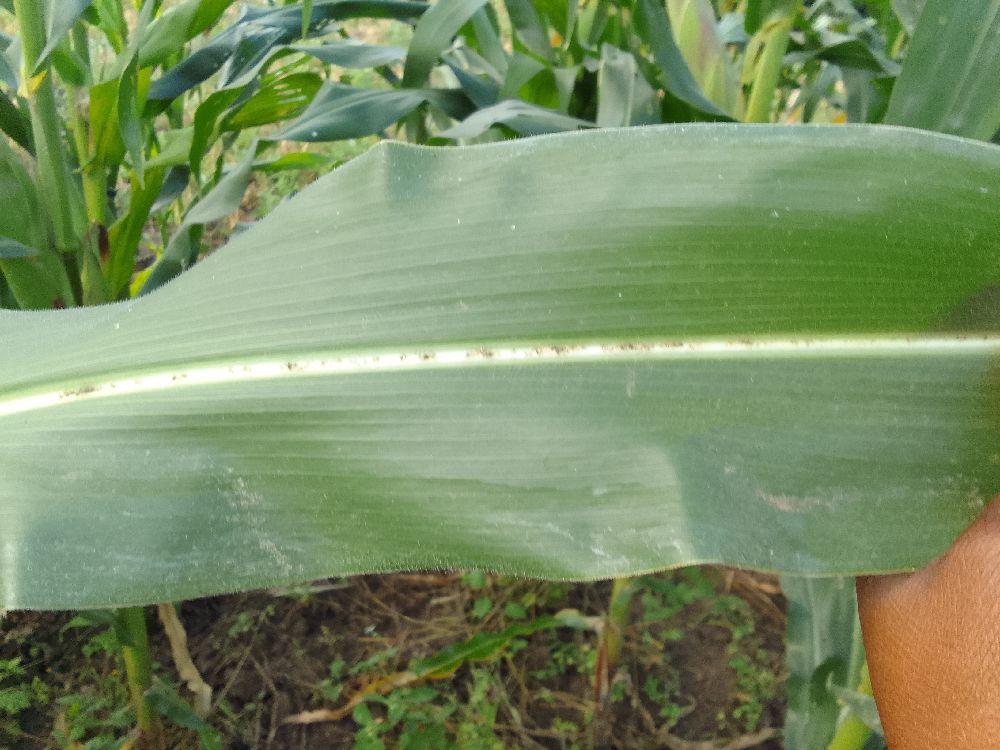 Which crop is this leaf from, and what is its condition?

maize, healthy
